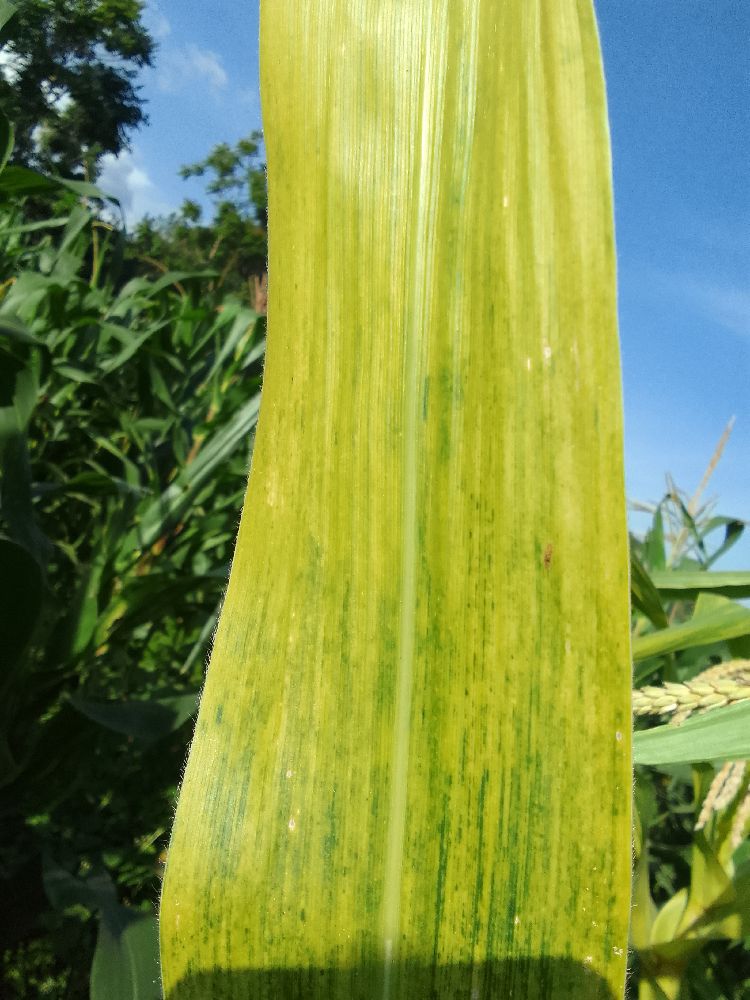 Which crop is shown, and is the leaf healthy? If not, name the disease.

maize, maize lethal necrosis
